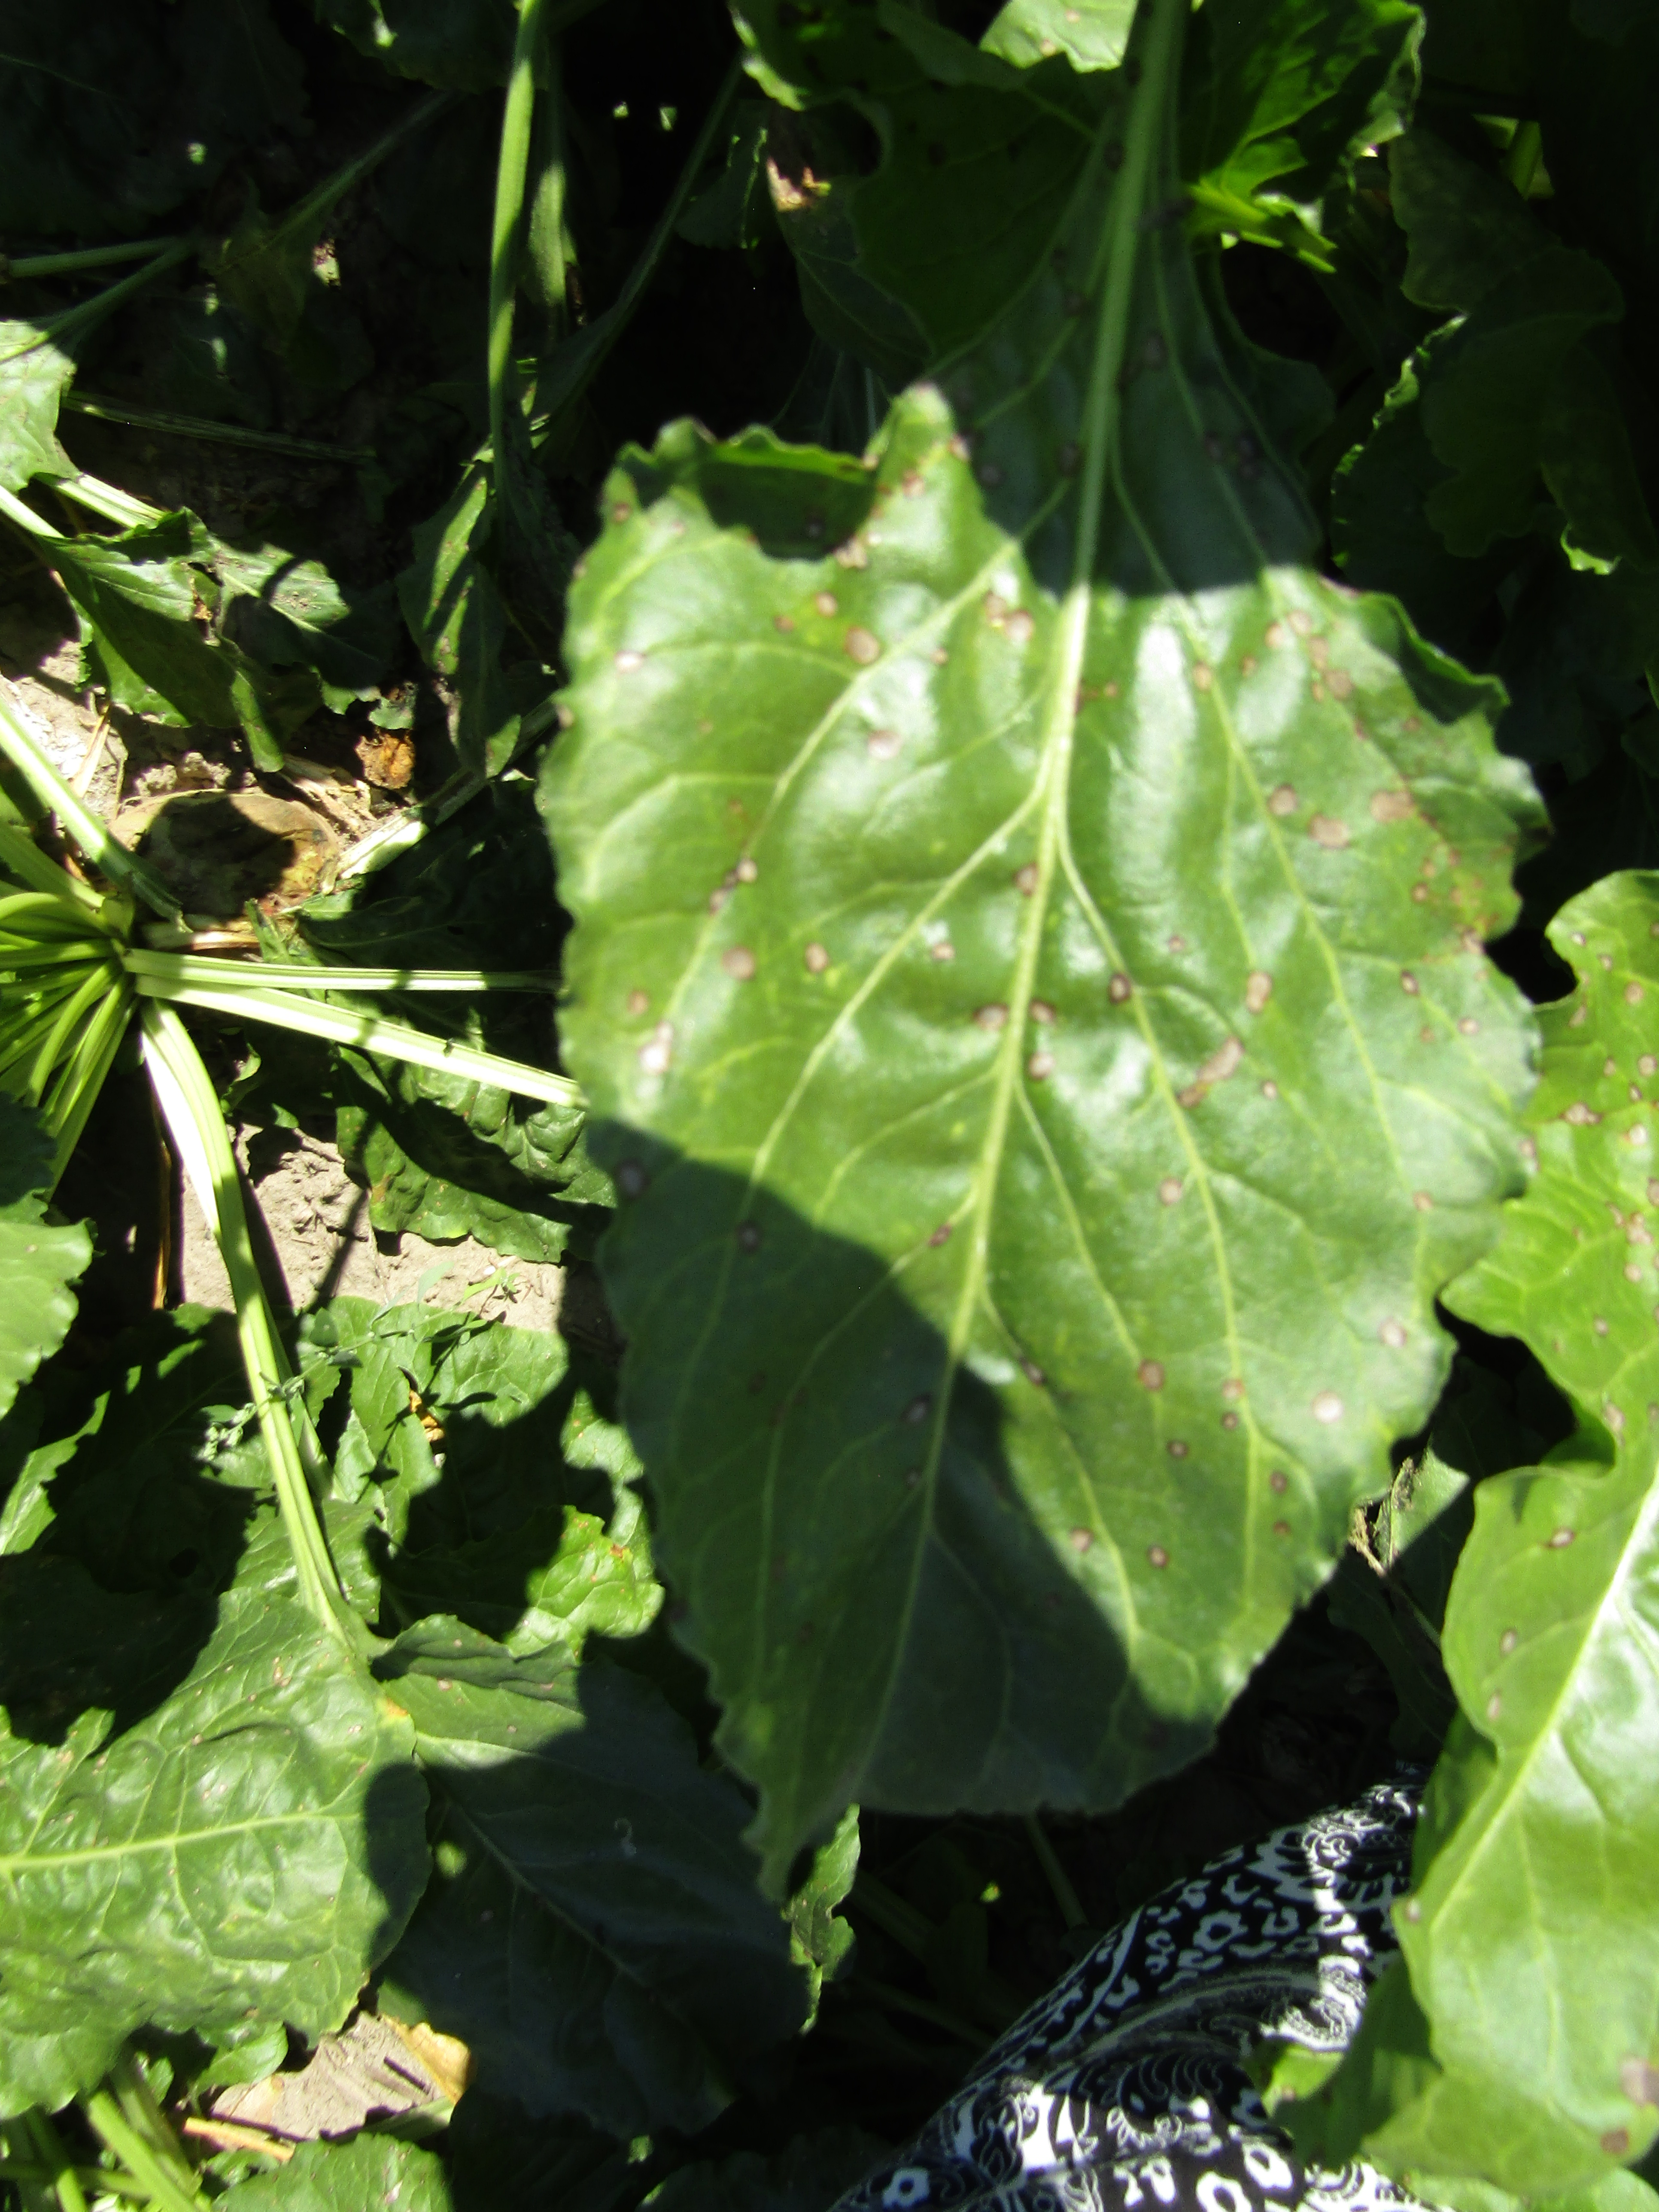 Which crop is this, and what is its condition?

beet, cercospora
